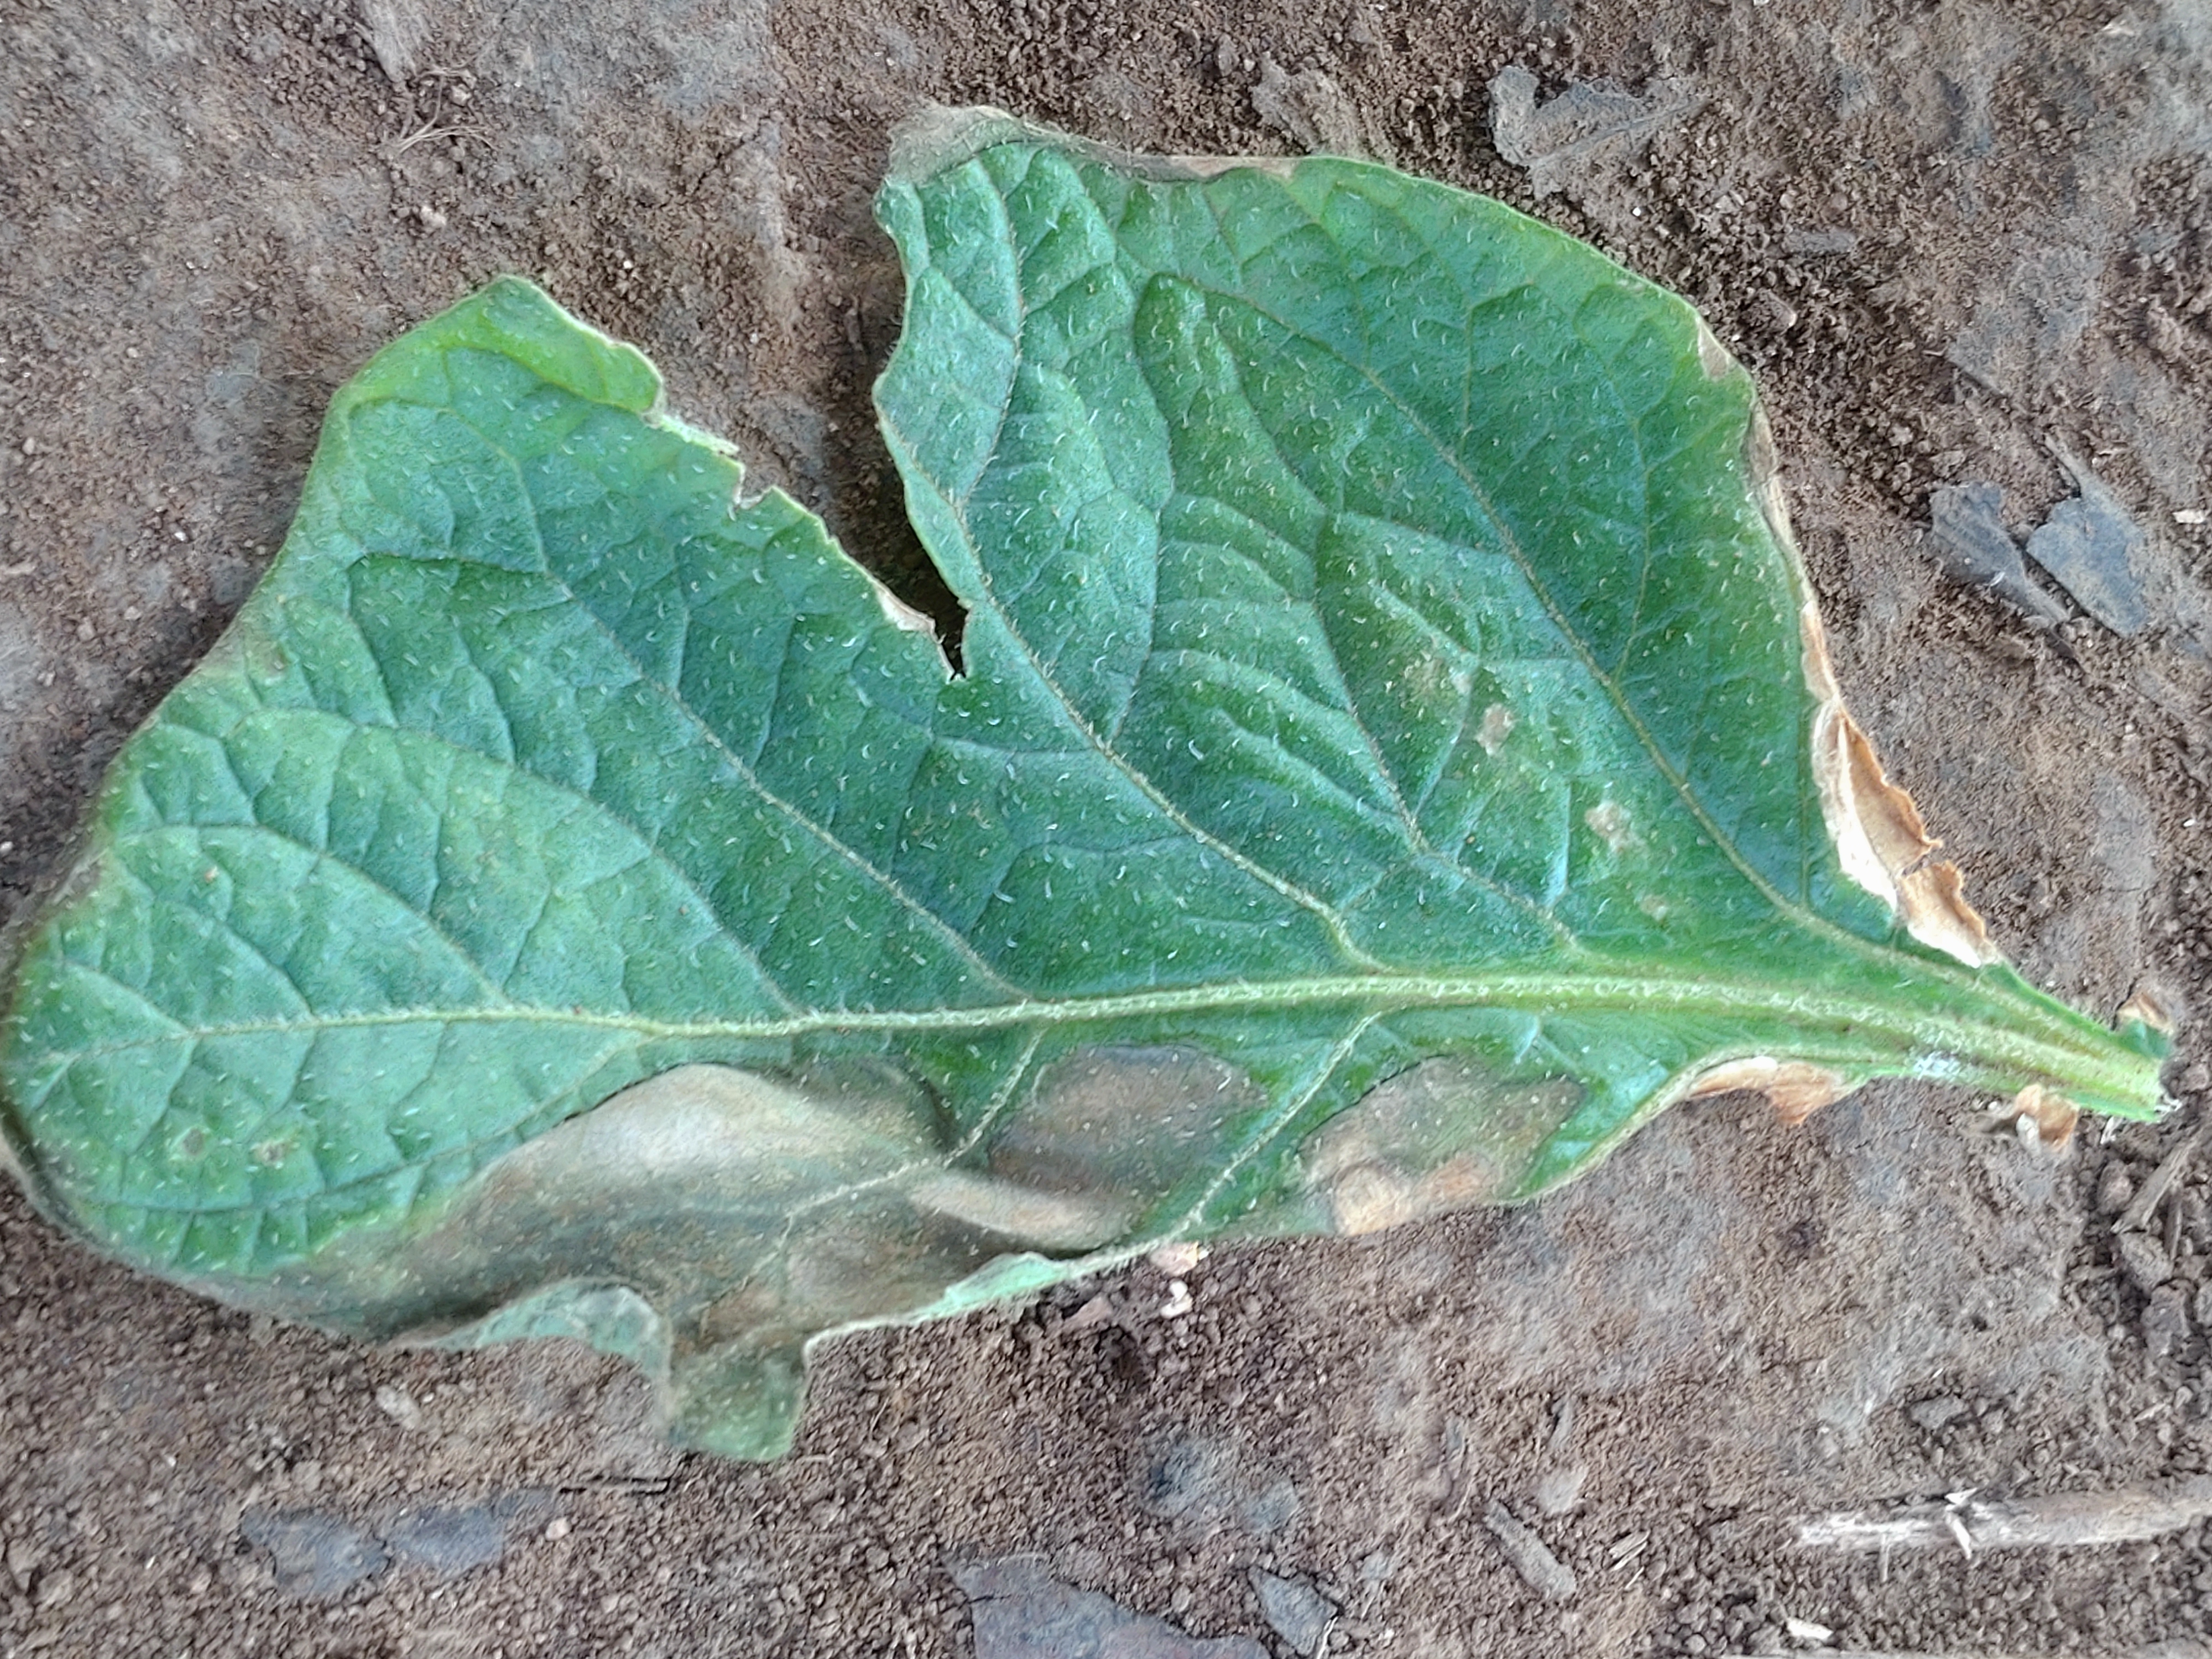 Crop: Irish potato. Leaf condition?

early blight
